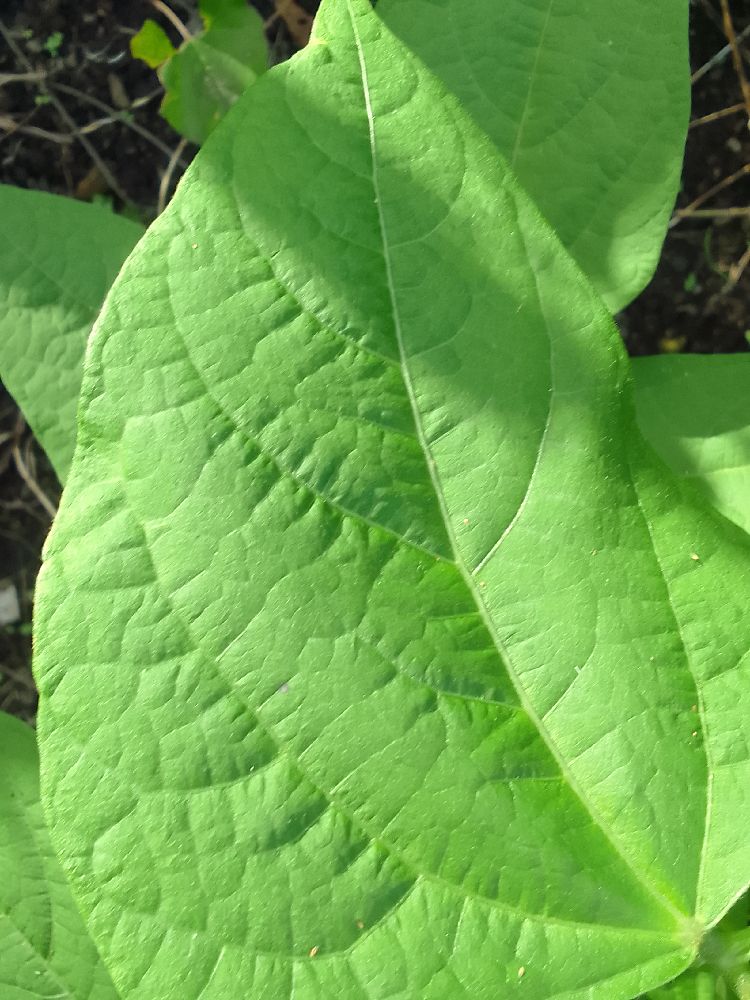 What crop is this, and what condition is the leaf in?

common bean, healthy
